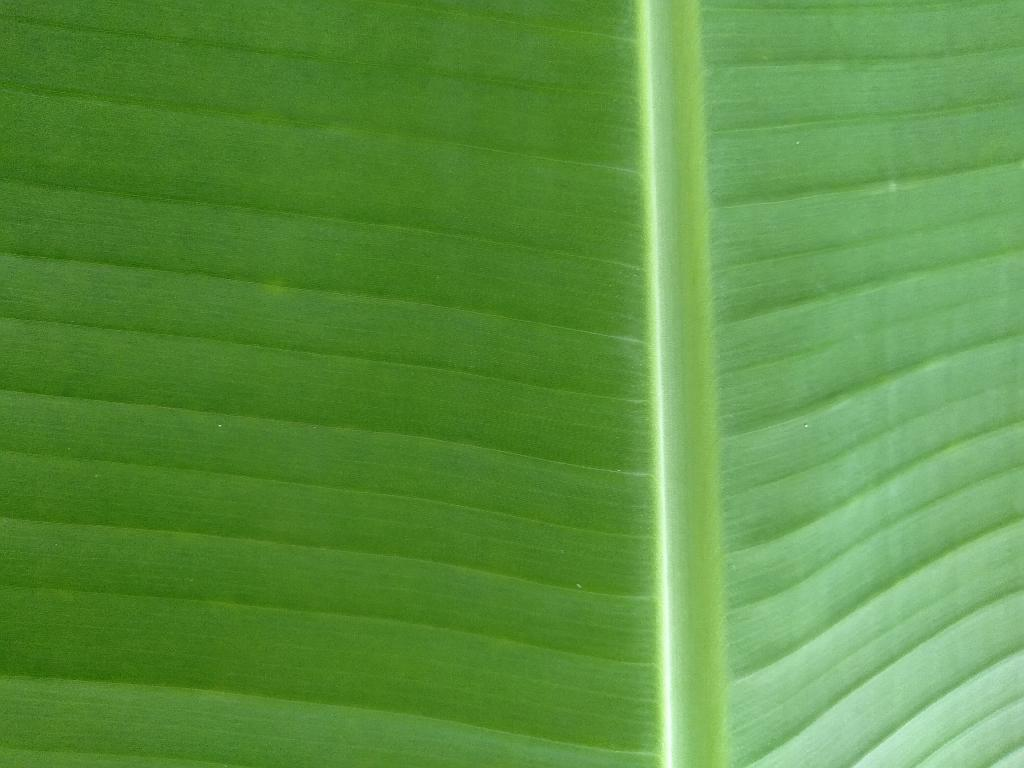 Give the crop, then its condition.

banana, healthy
